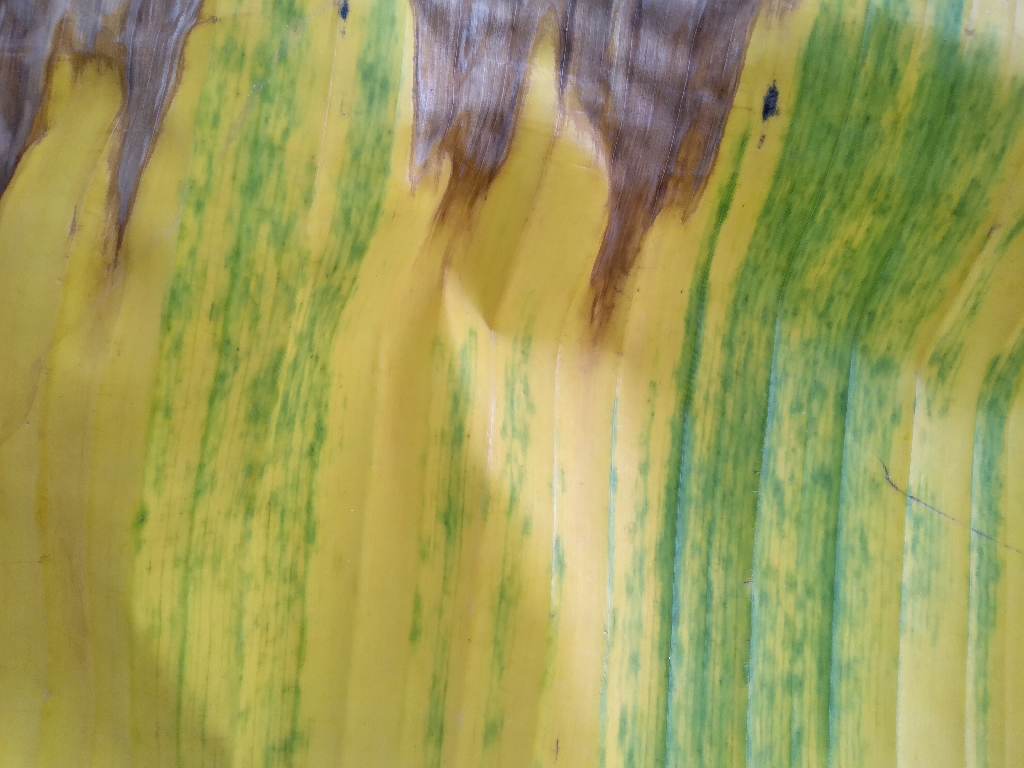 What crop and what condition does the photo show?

banana, fusarium wilt race 1
